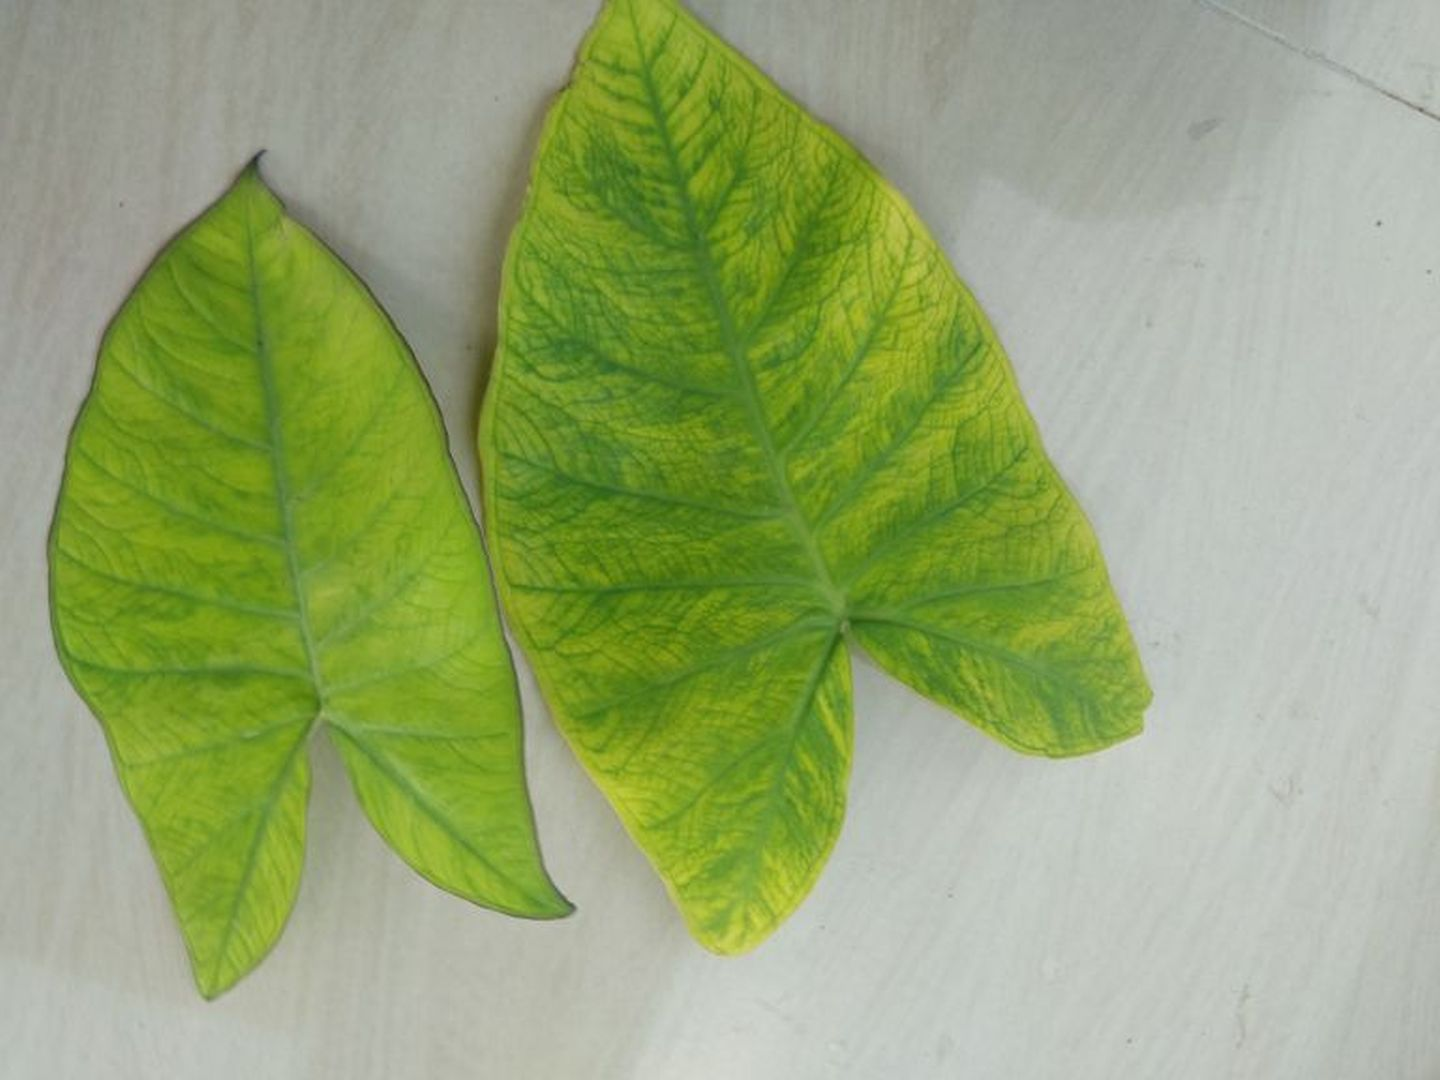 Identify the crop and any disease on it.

taro, mosaic
